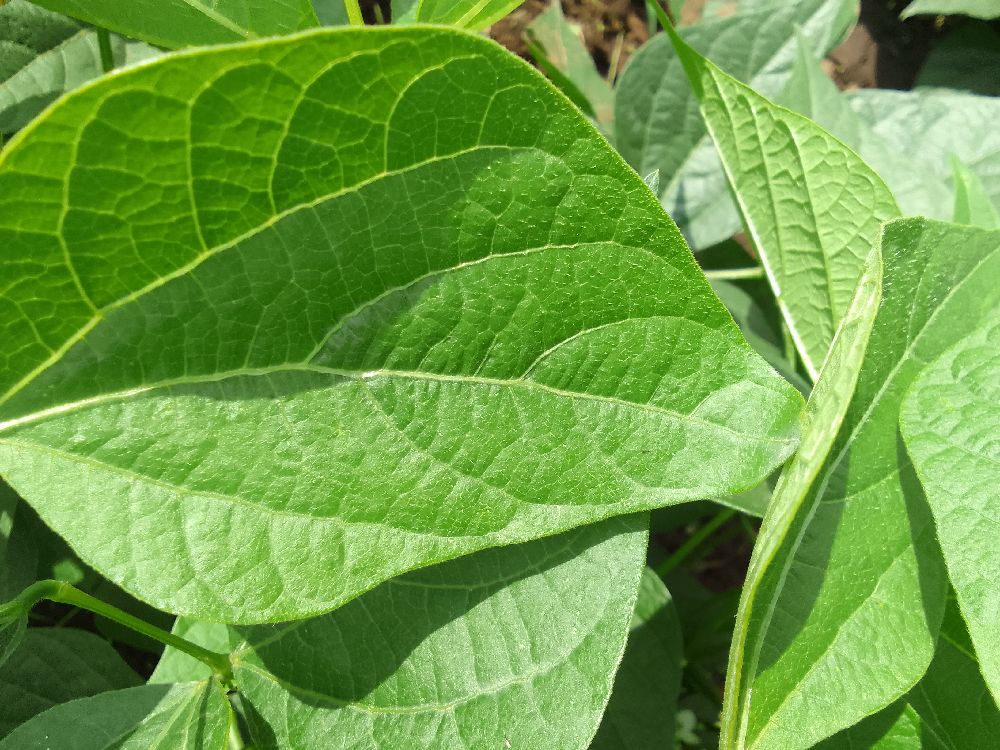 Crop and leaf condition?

common bean, healthy
